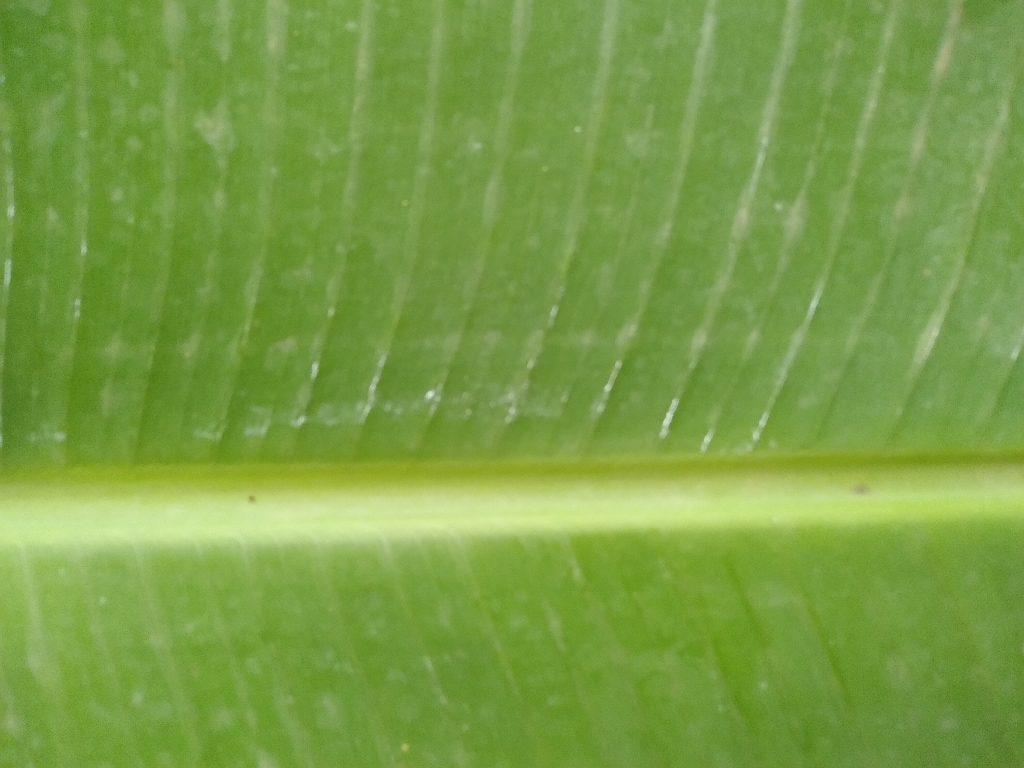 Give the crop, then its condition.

banana, healthy
